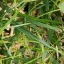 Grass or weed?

grass
